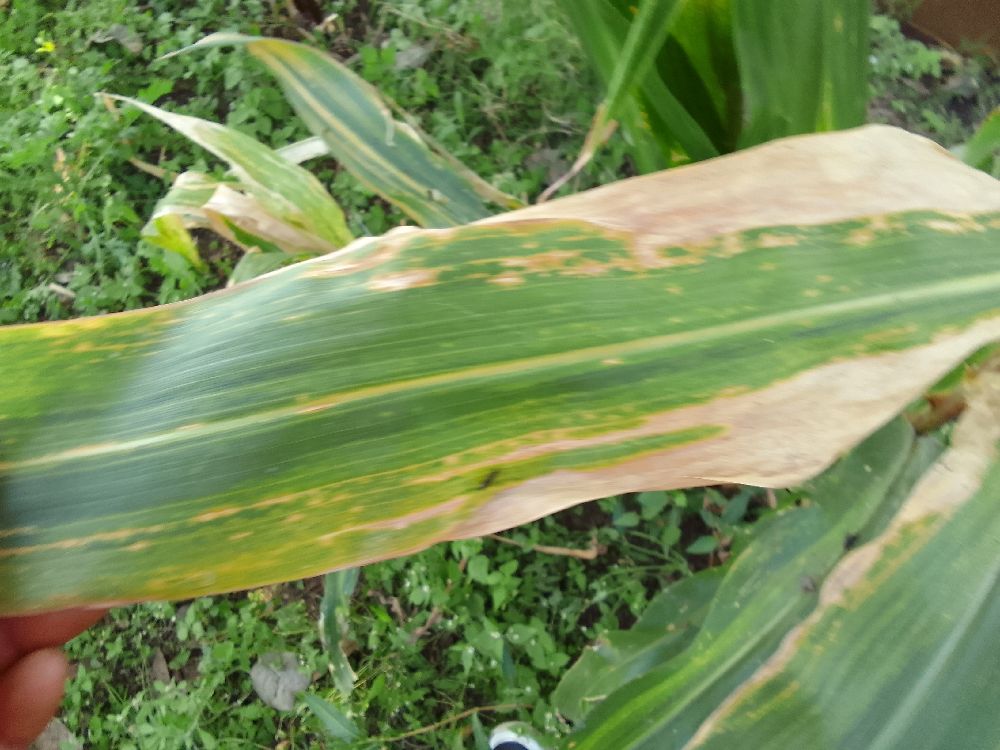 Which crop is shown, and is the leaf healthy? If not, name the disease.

maize, maize lethal necrosis
